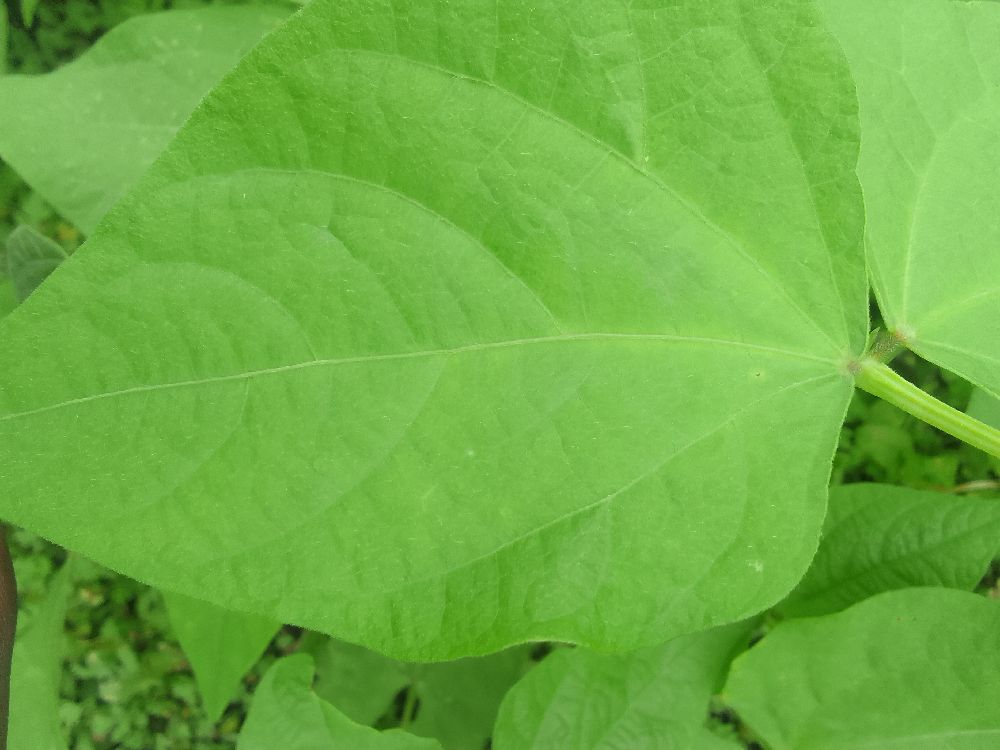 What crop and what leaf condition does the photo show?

common bean, healthy
